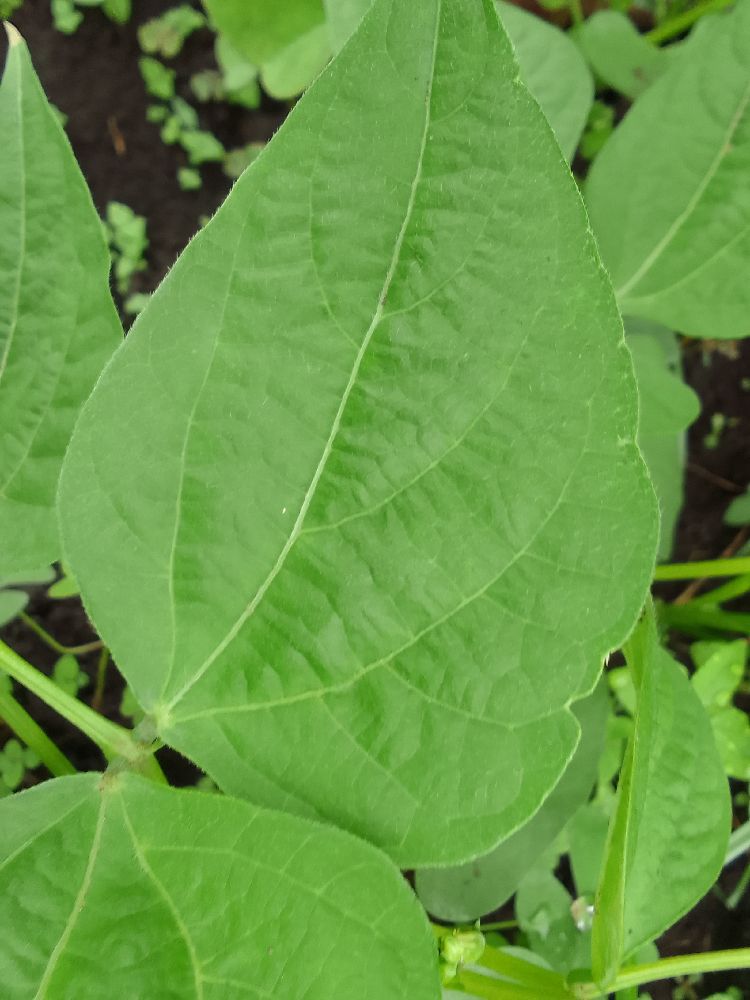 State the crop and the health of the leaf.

common bean, healthy
